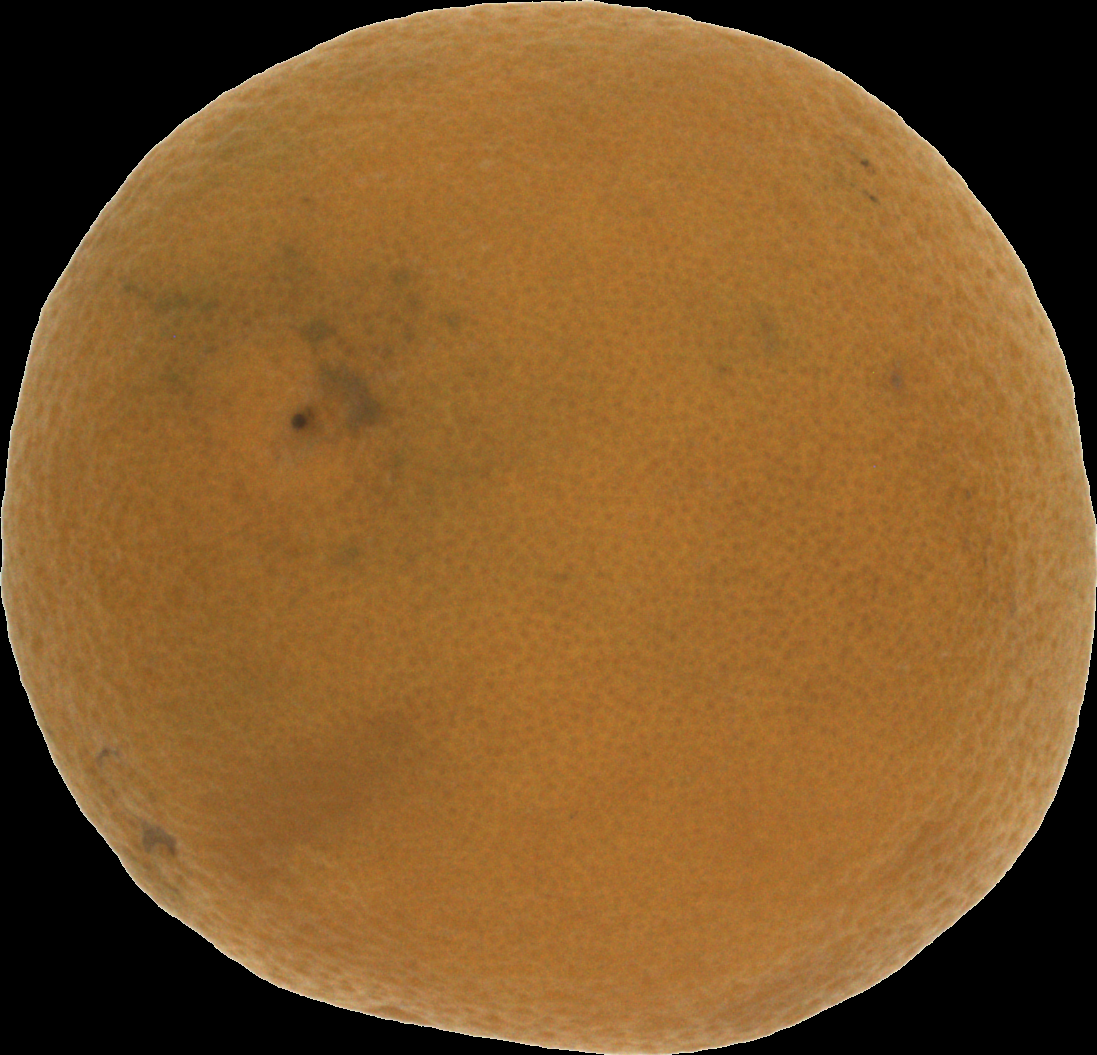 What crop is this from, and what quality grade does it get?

orange, bad
